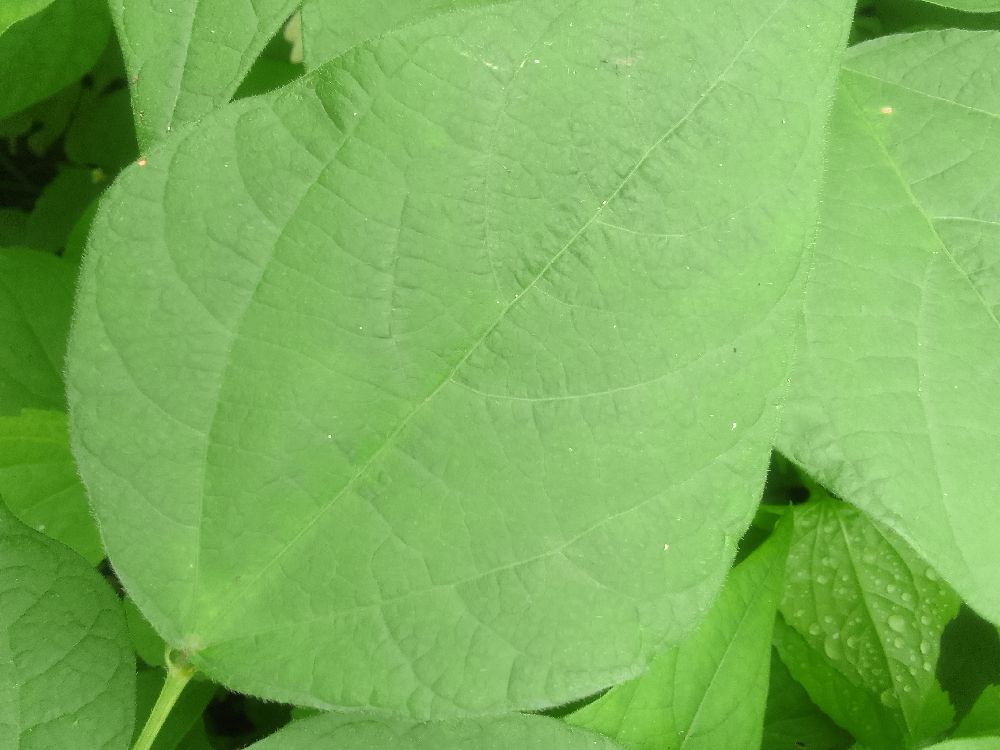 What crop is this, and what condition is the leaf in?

common bean, healthy
